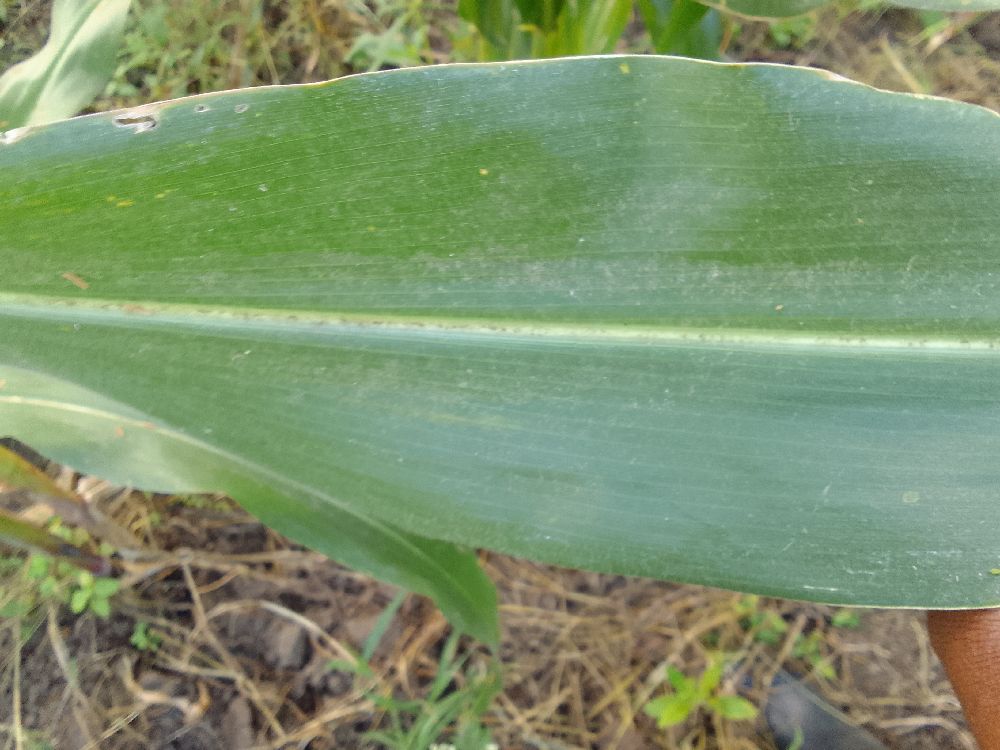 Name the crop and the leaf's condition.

maize, healthy
